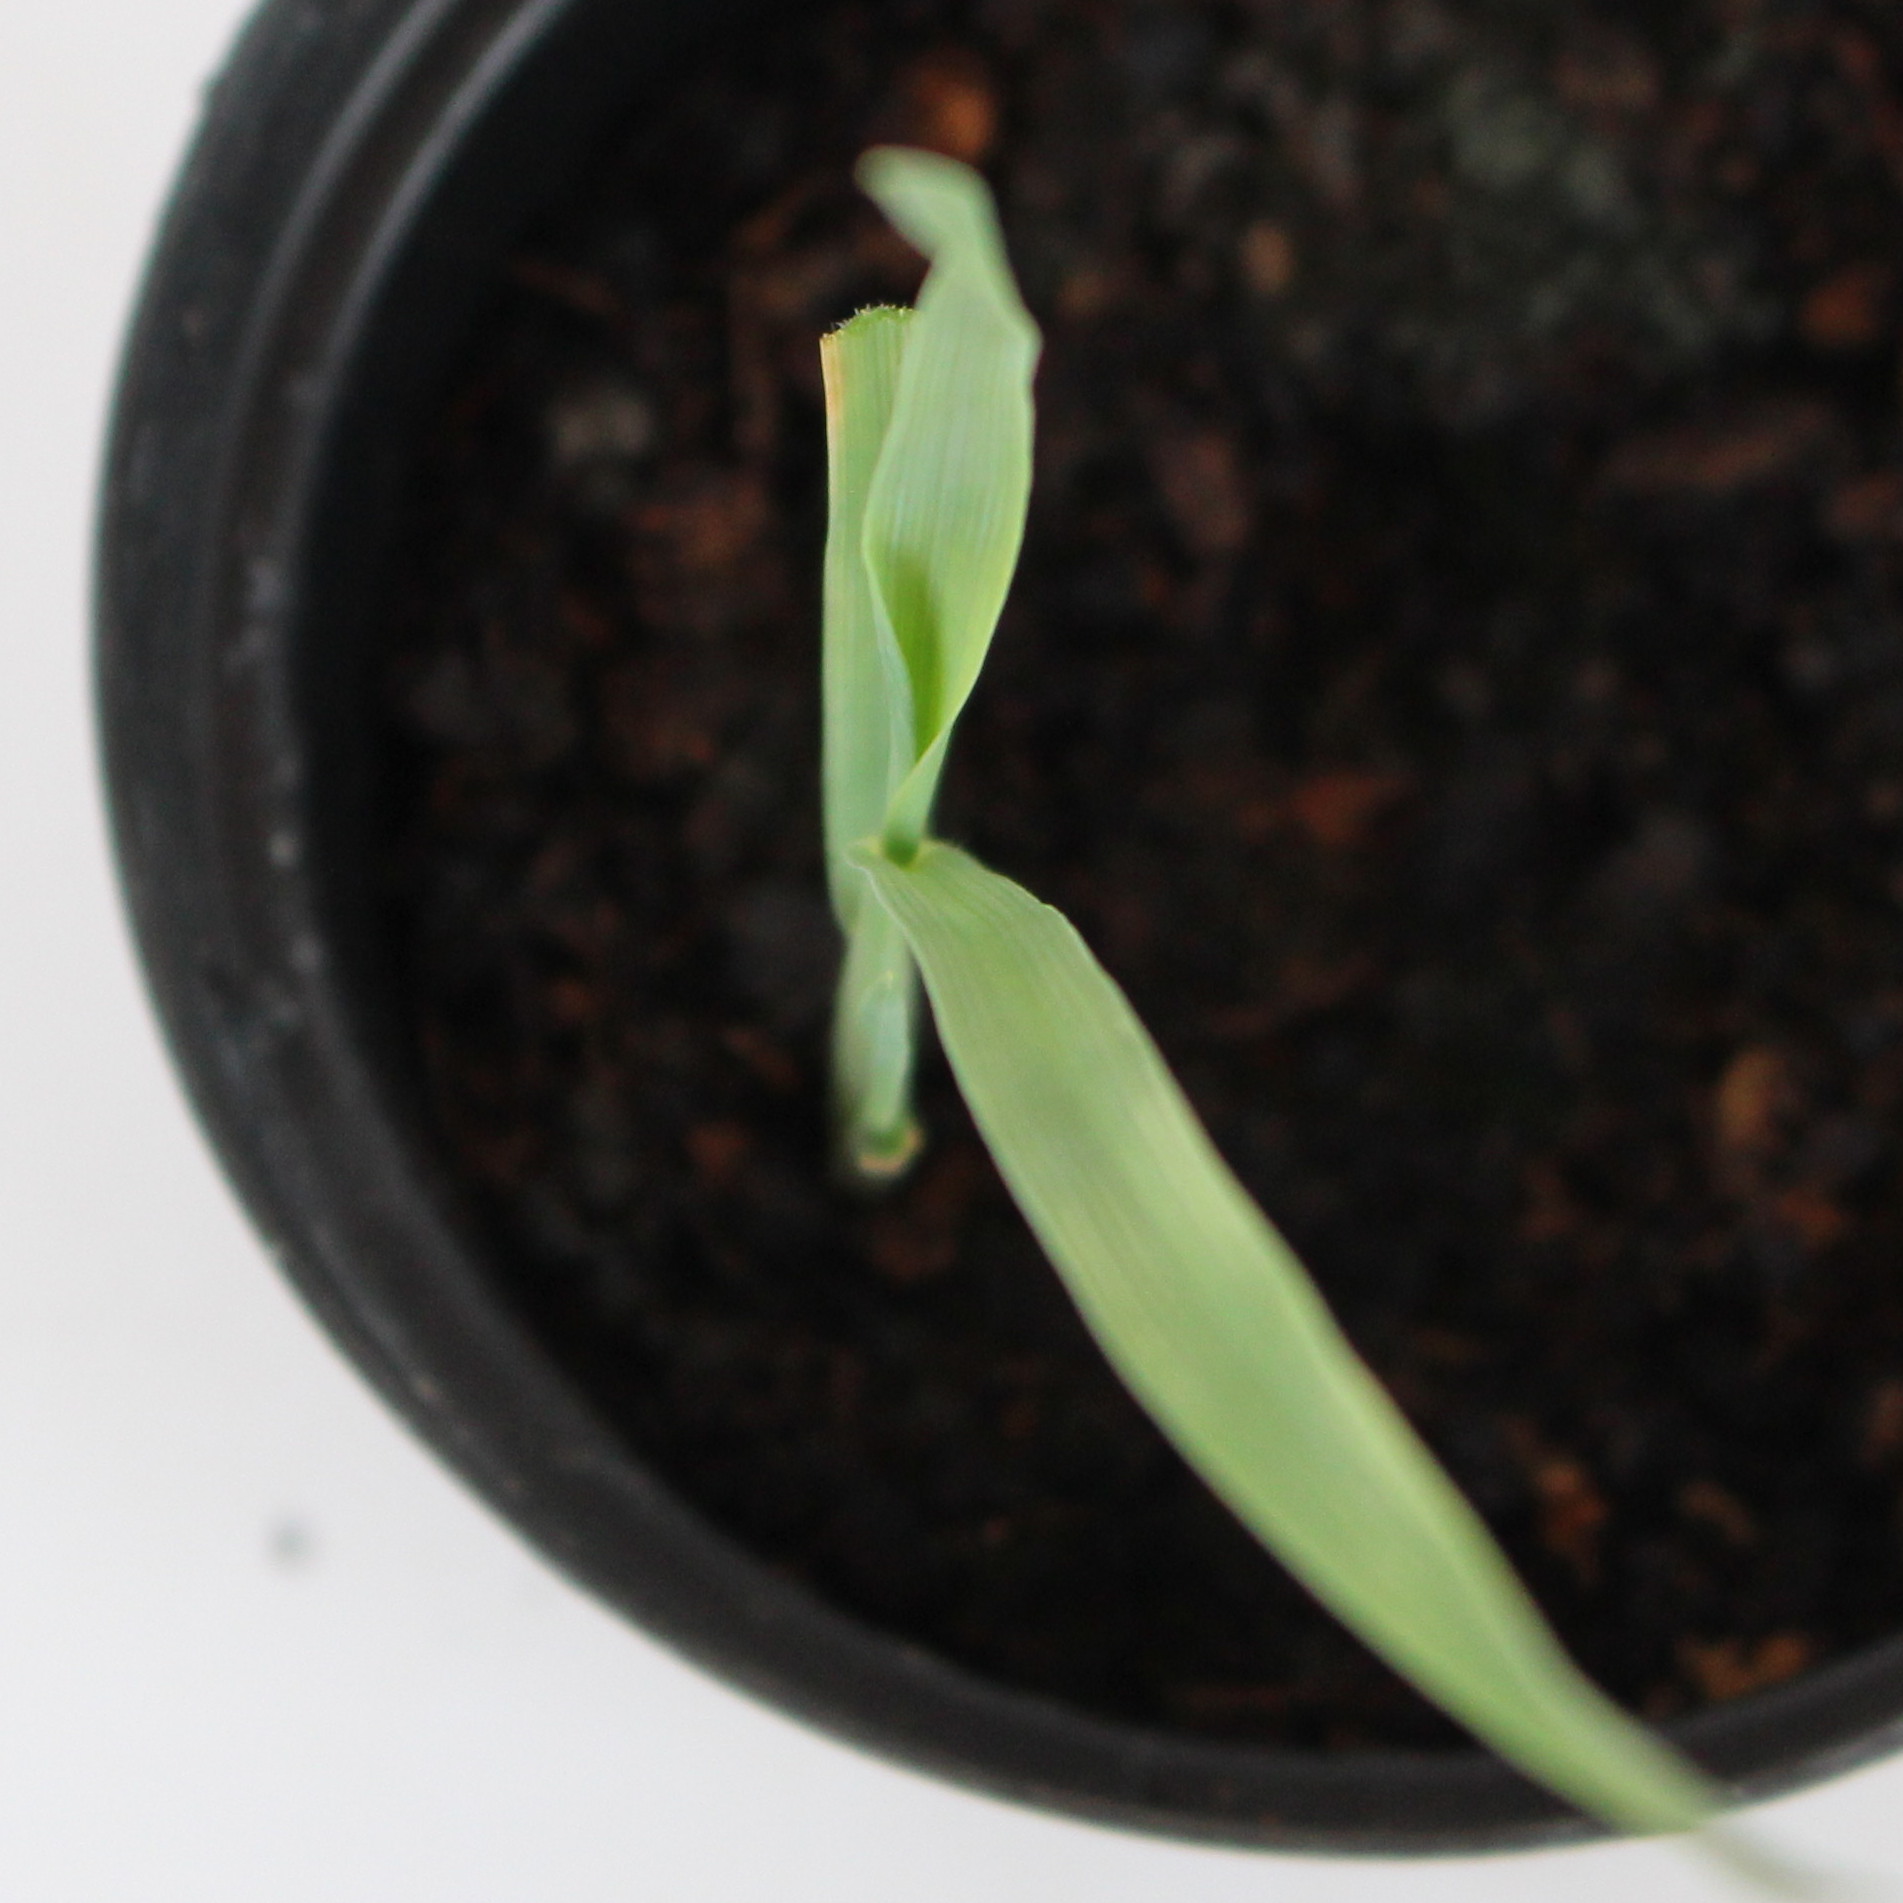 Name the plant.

Avena sterilis
